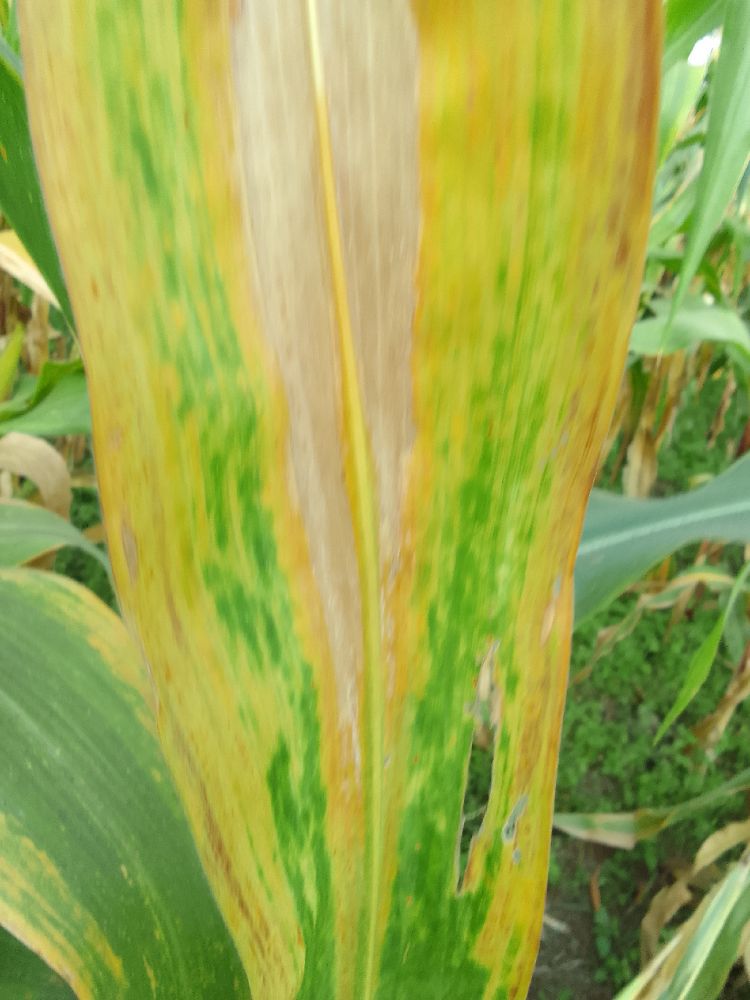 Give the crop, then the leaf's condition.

maize, maize lethal necrosis
